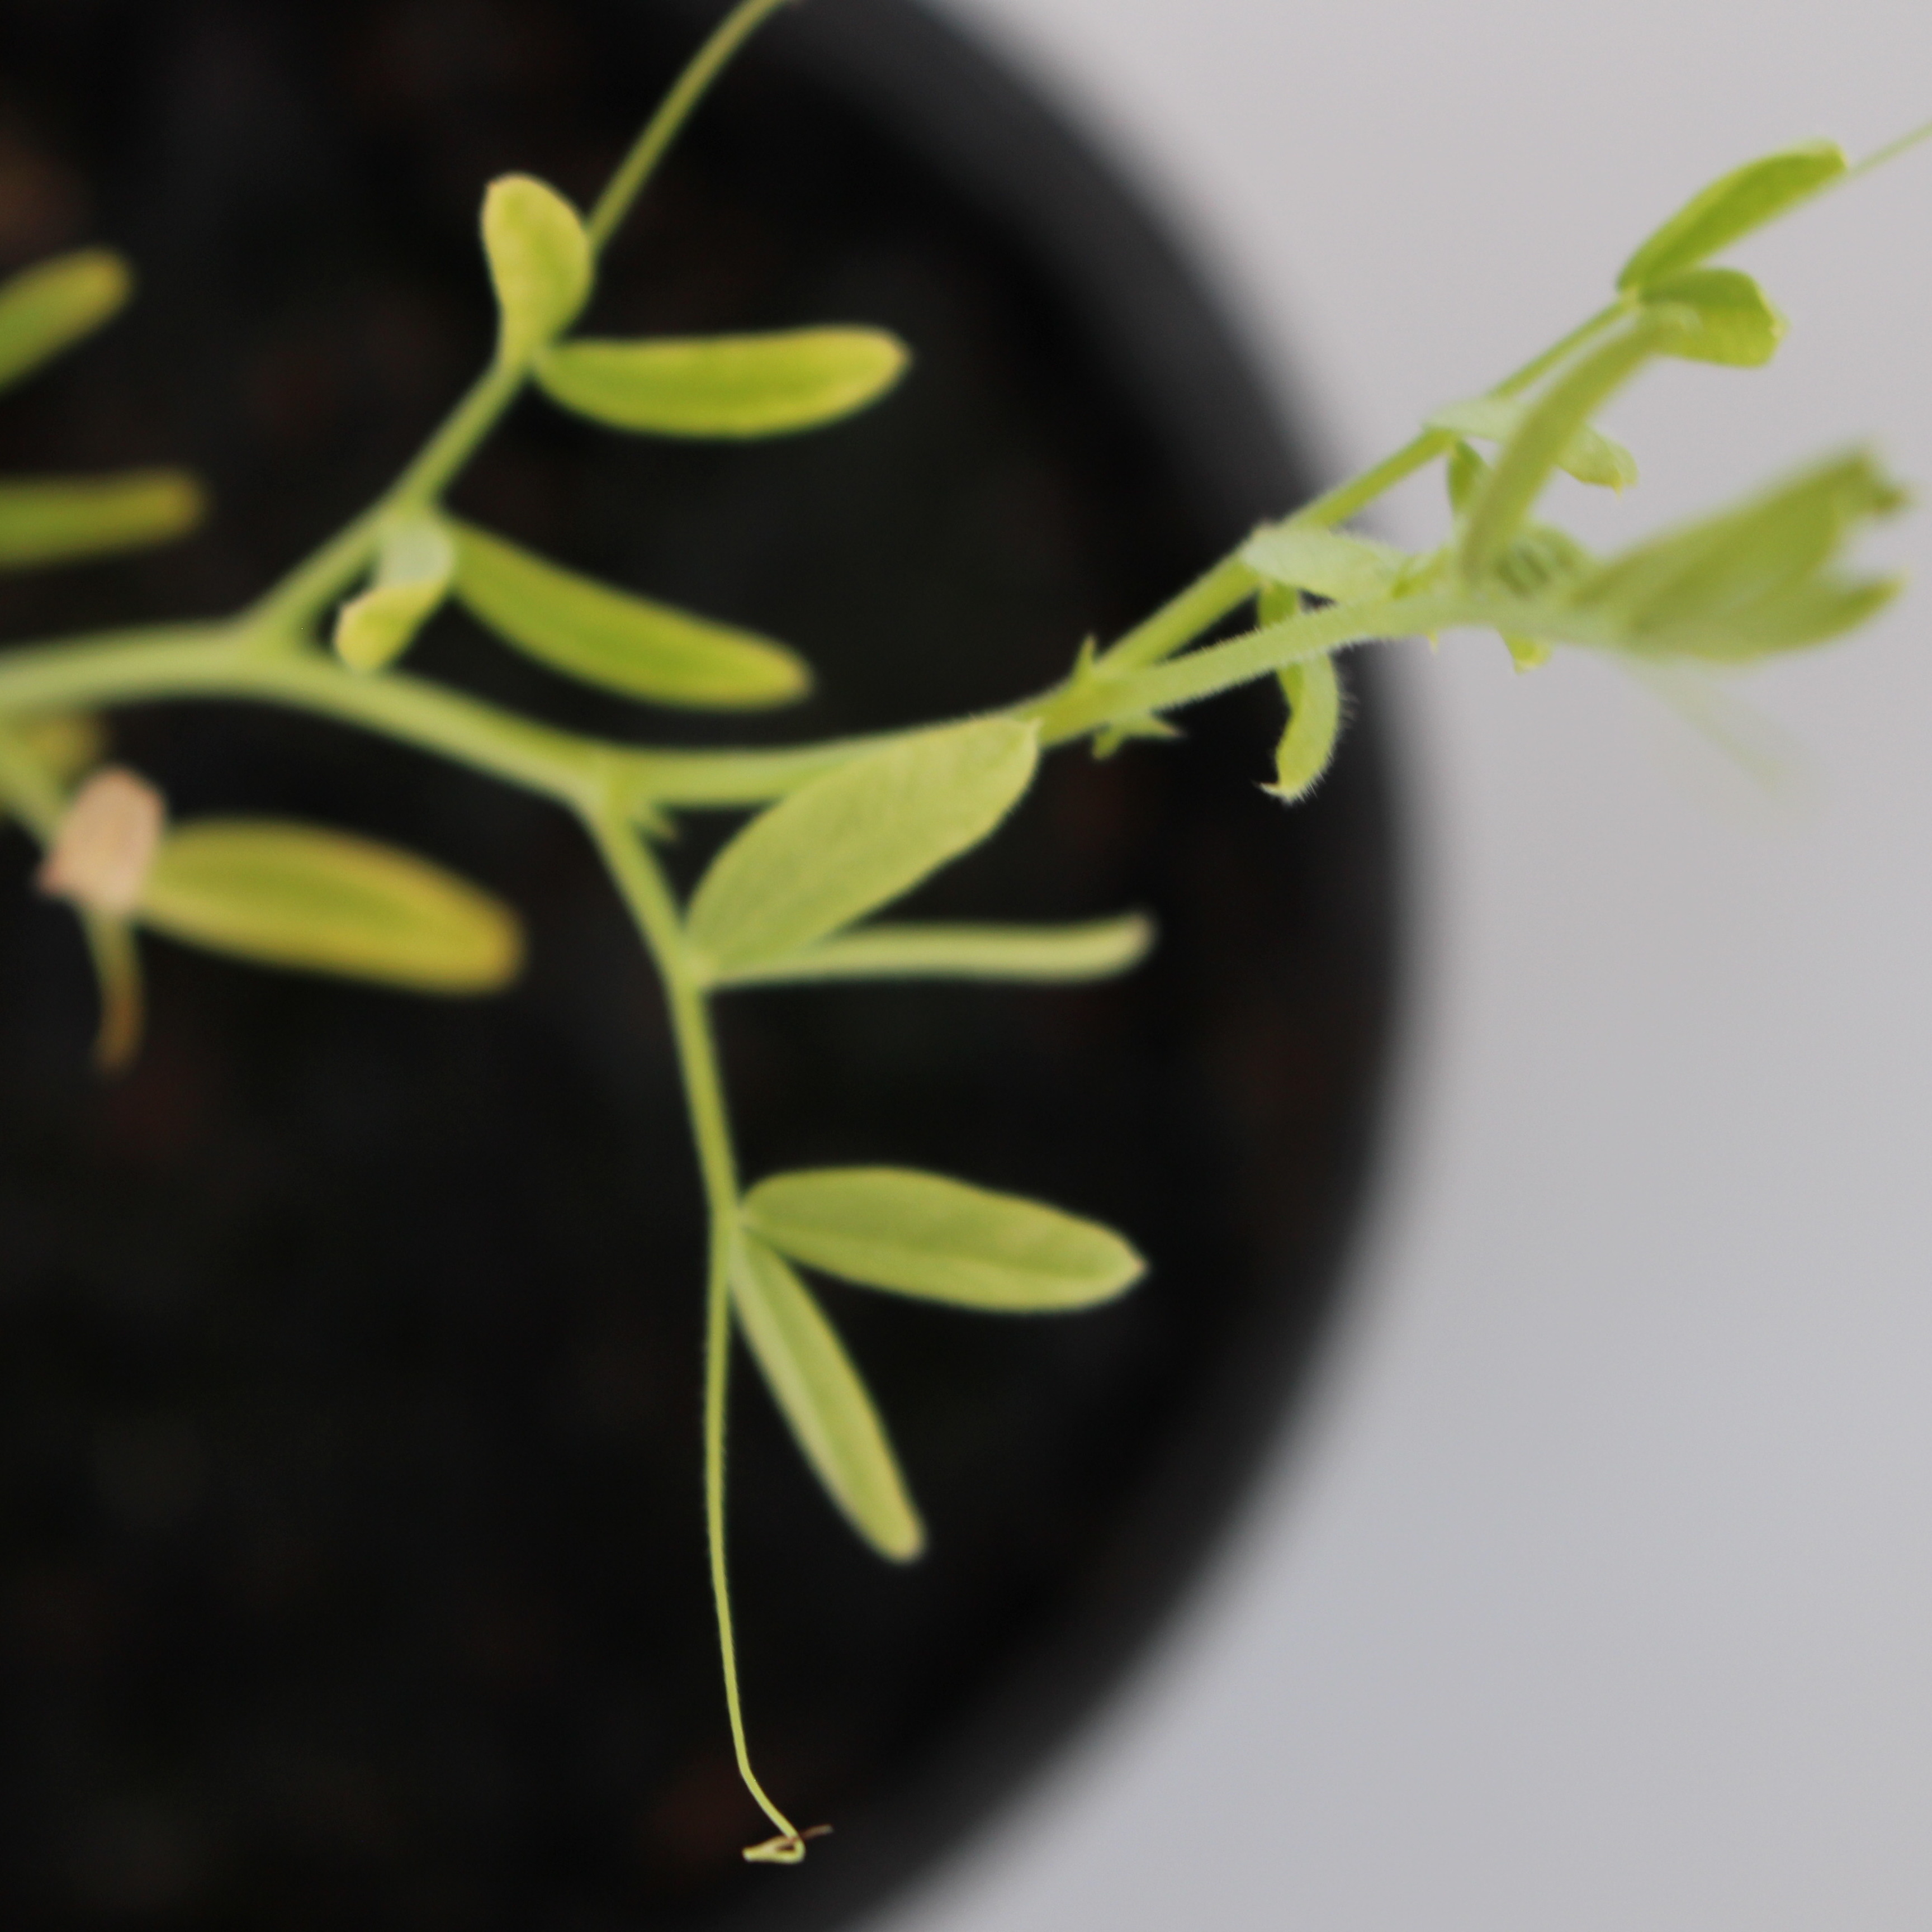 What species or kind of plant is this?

Vicia sativa
